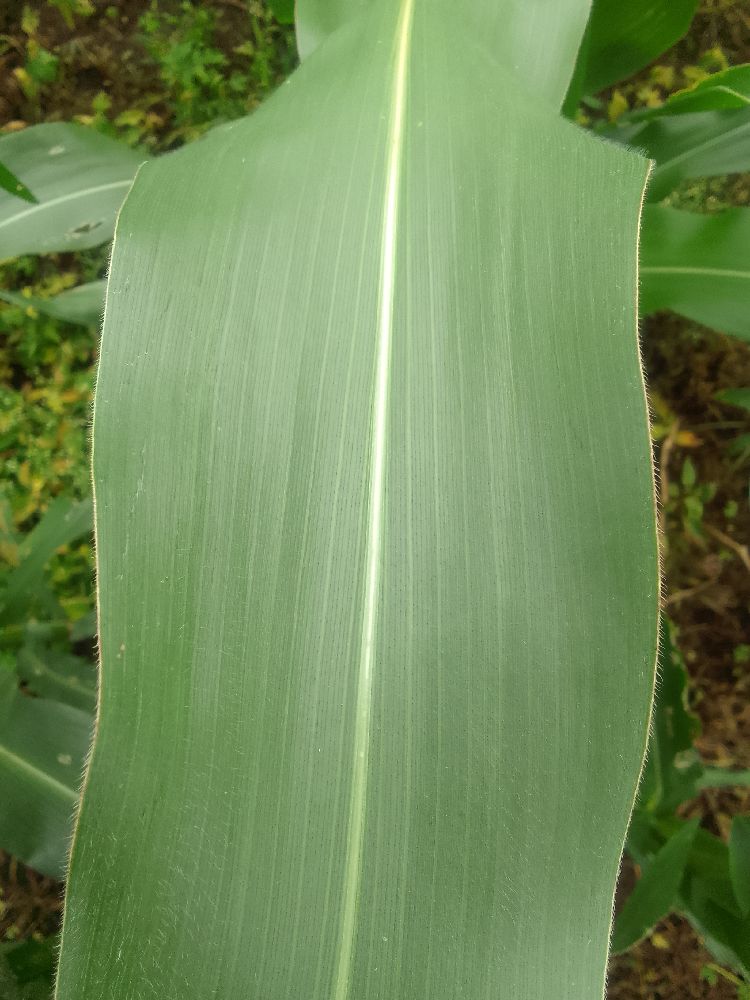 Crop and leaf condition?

maize, healthy
